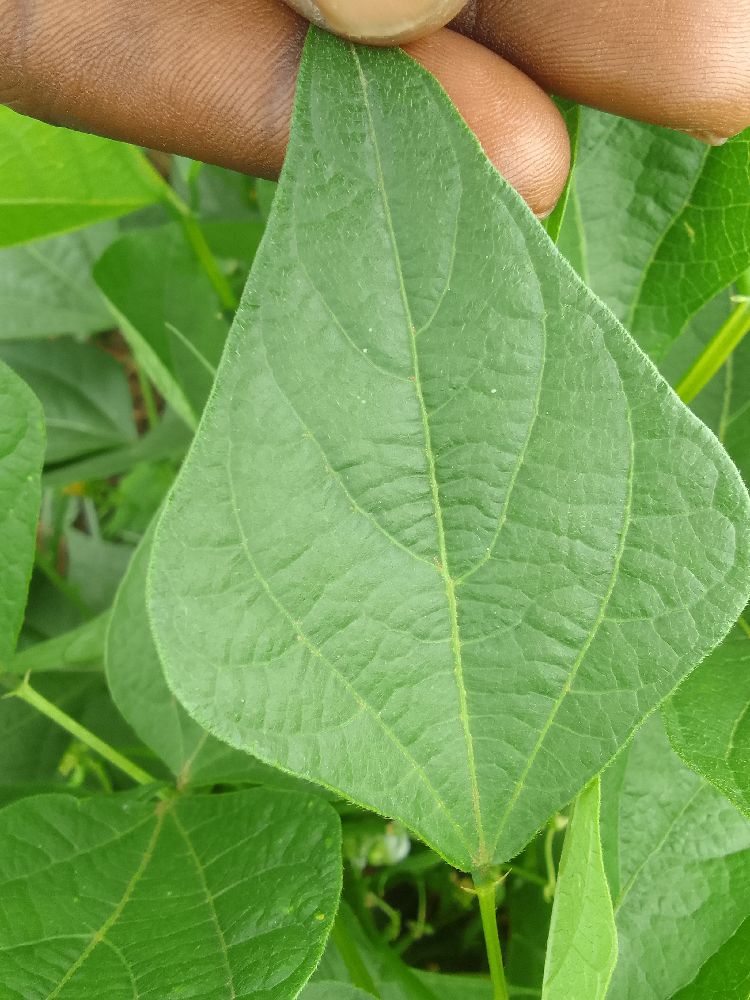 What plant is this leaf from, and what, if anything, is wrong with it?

common bean, healthy
